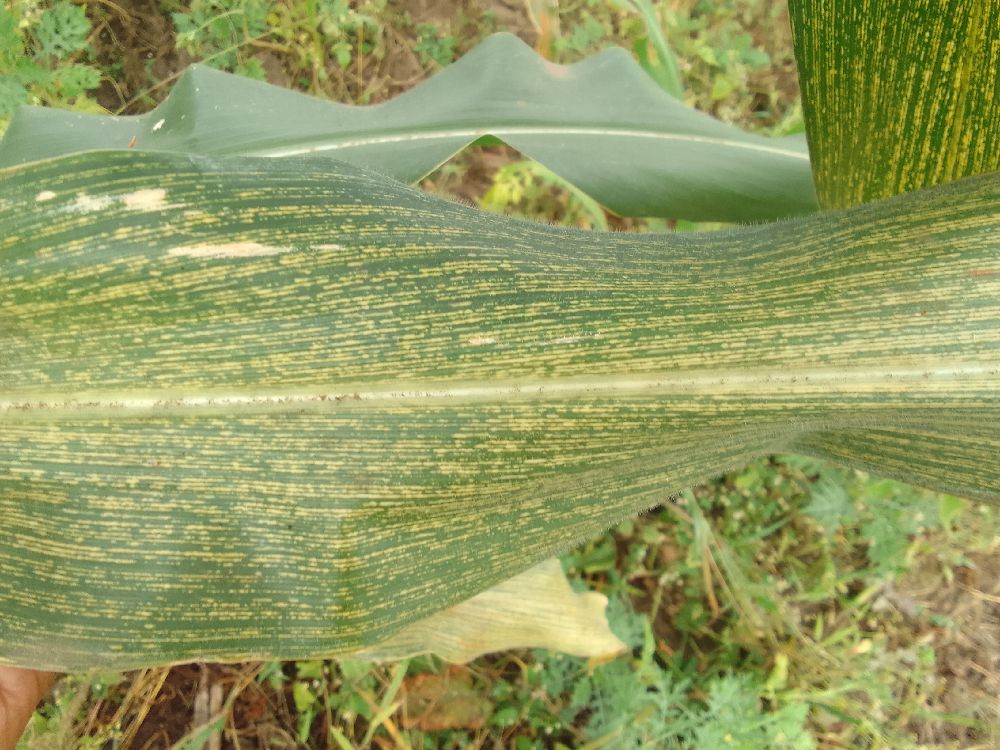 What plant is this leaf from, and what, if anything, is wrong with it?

maize, maize streak virus
